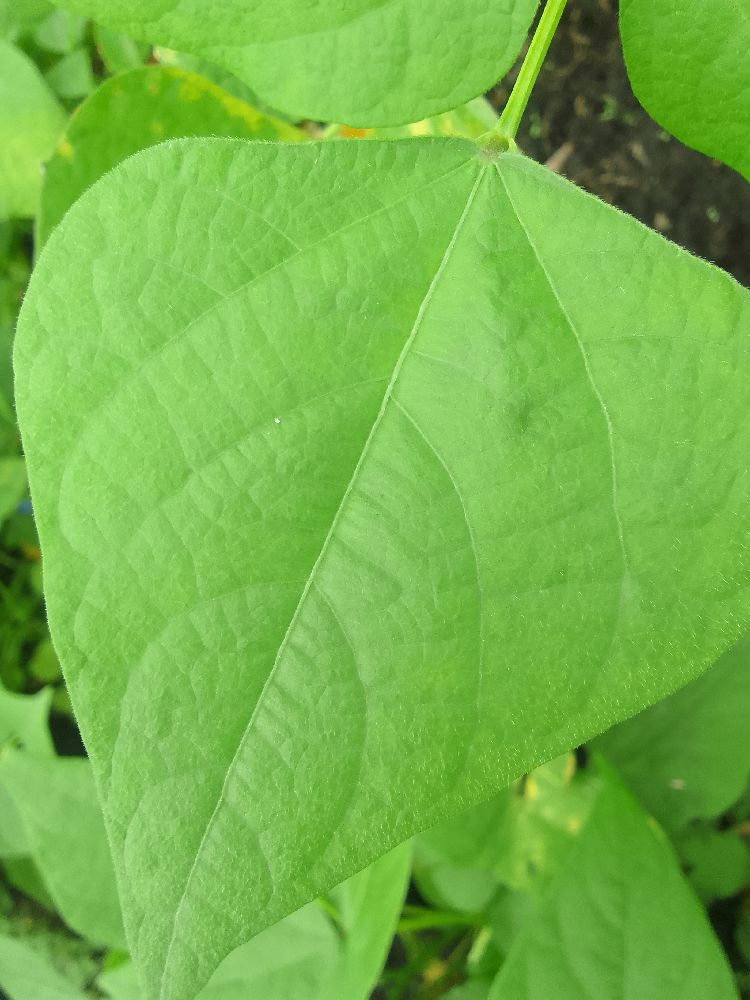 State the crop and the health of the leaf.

common bean, healthy
